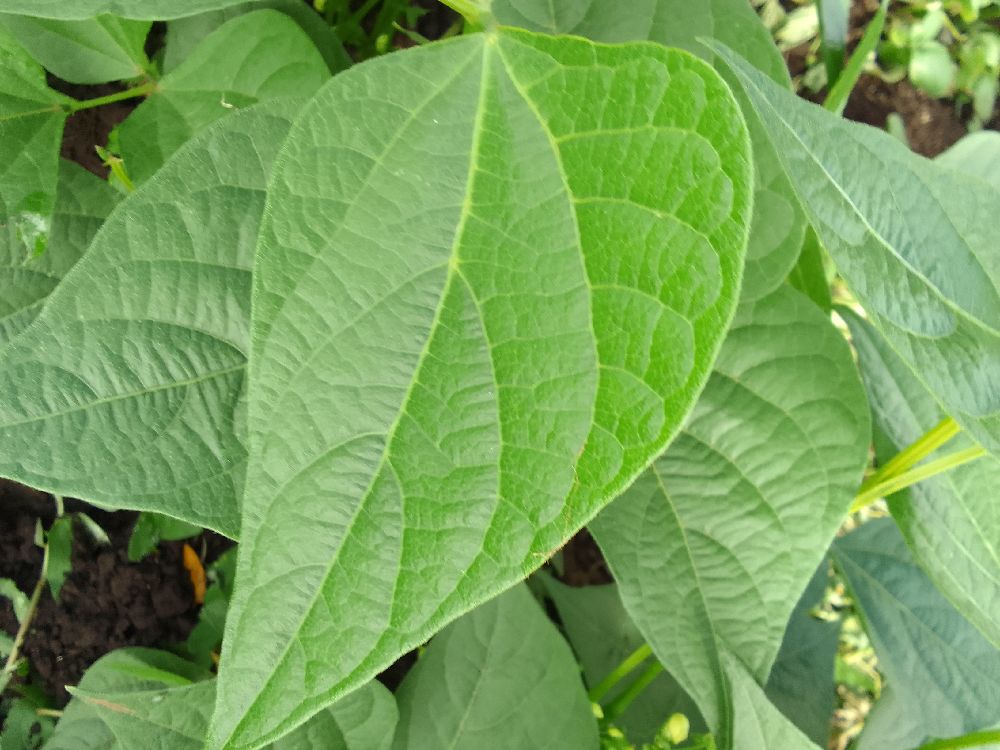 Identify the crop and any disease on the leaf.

common bean, healthy
